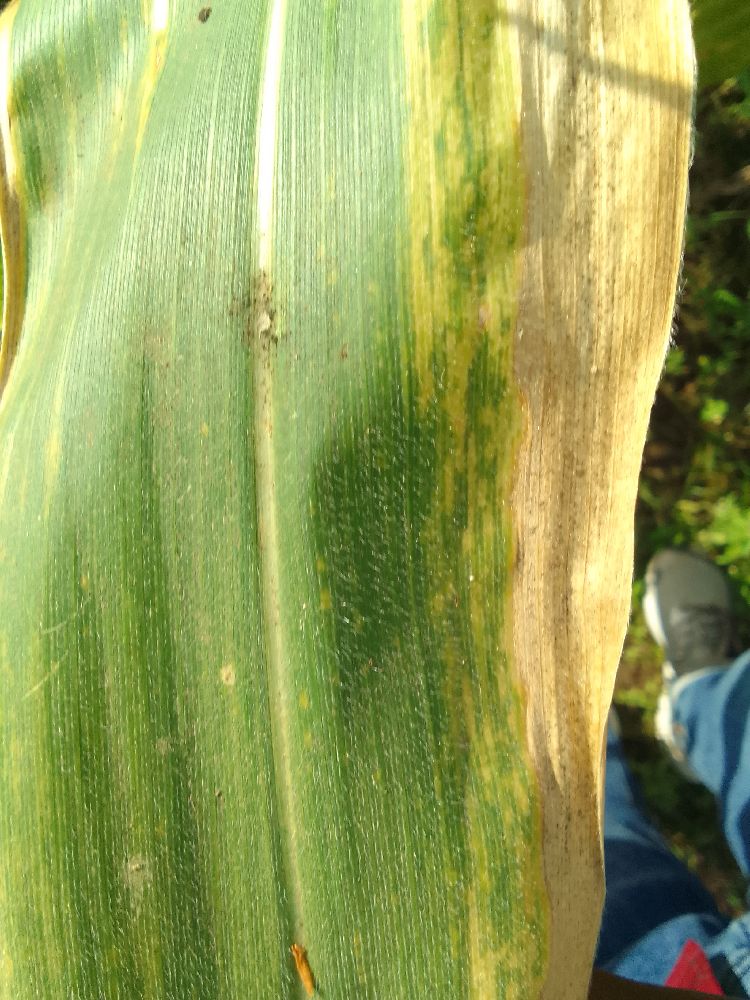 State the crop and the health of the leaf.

maize, maize lethal necrosis
